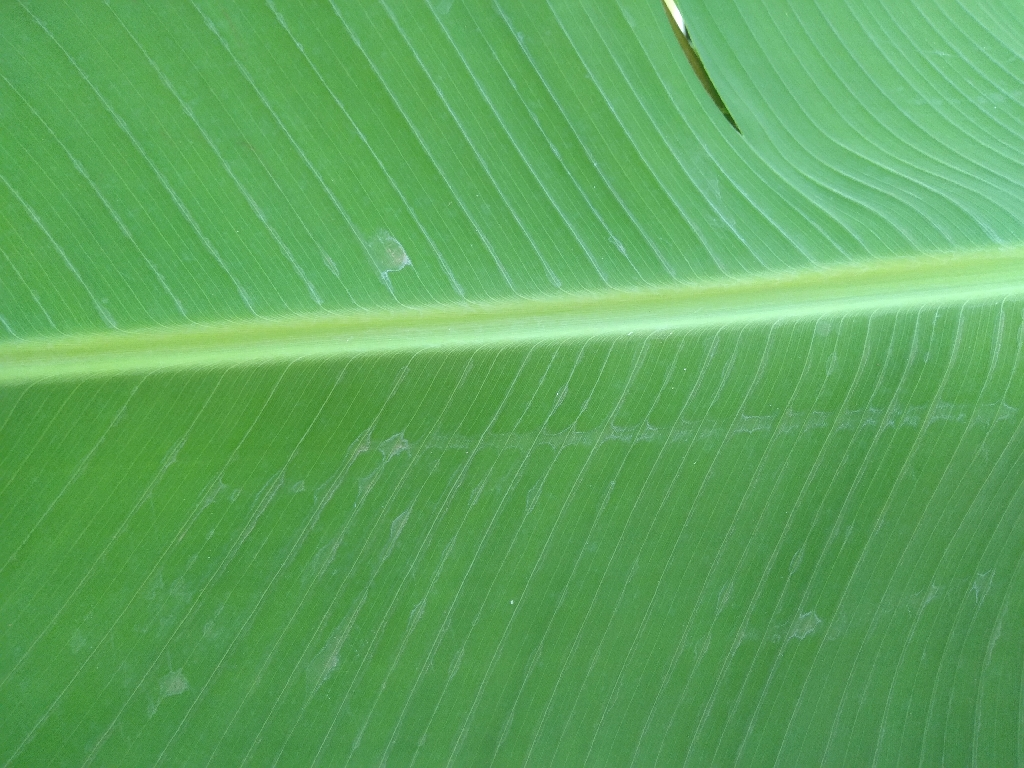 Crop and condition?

banana, healthy
